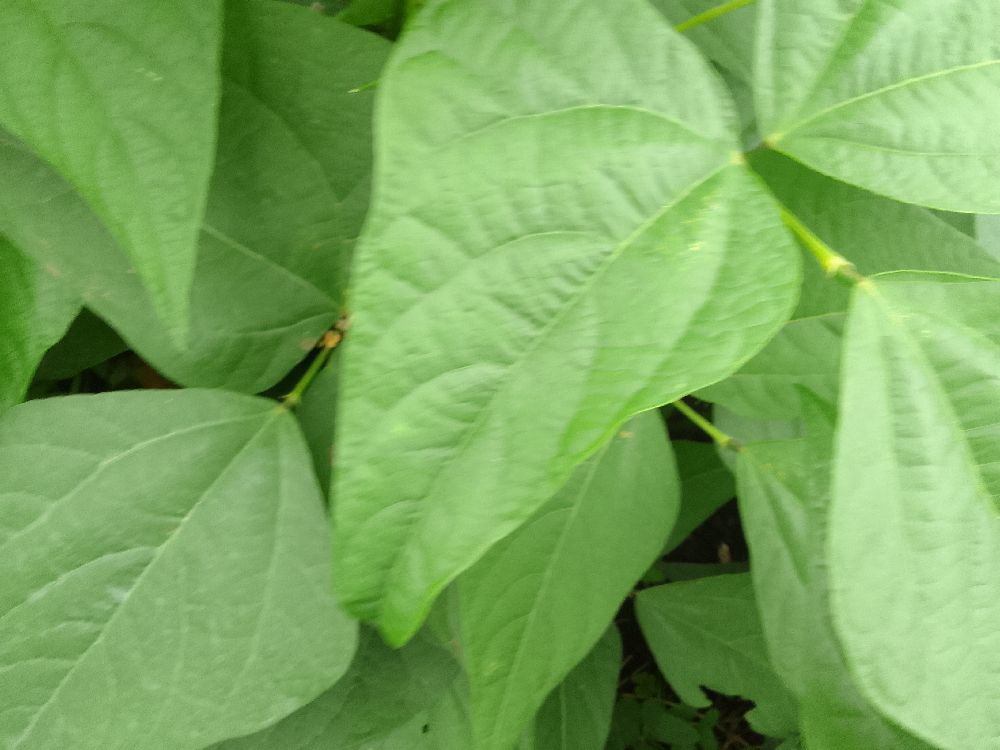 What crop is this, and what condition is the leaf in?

common bean, healthy
